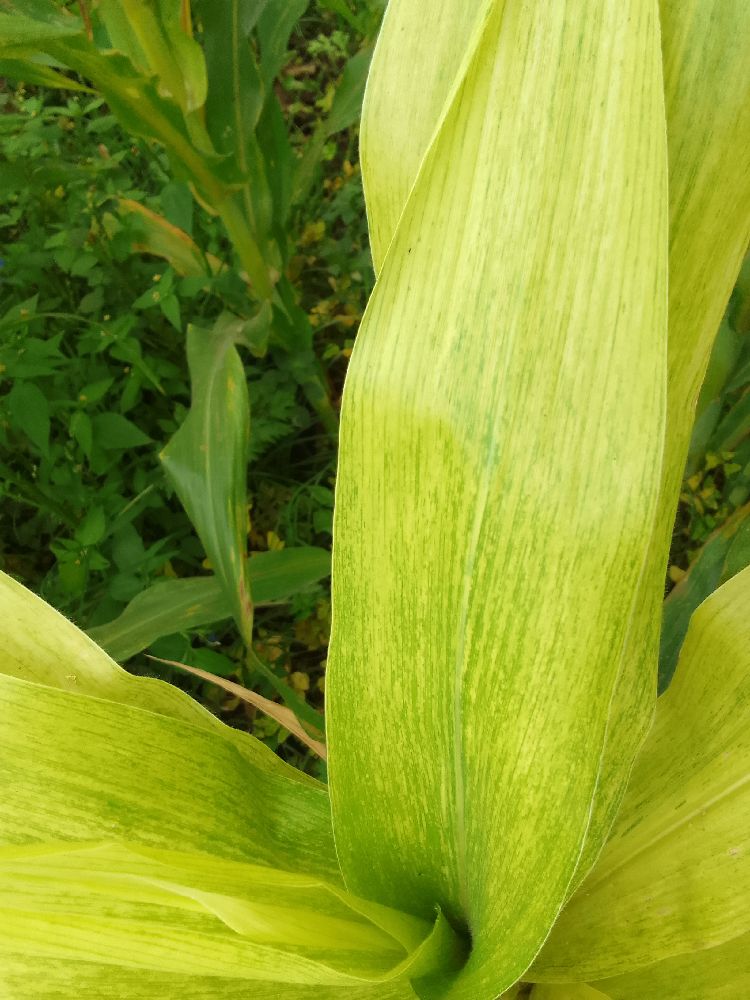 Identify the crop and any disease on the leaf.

maize, maize lethal necrosis
